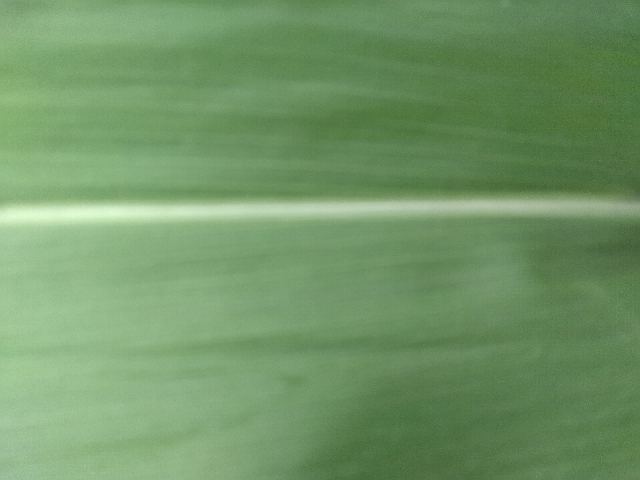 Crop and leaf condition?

maize, healthy
